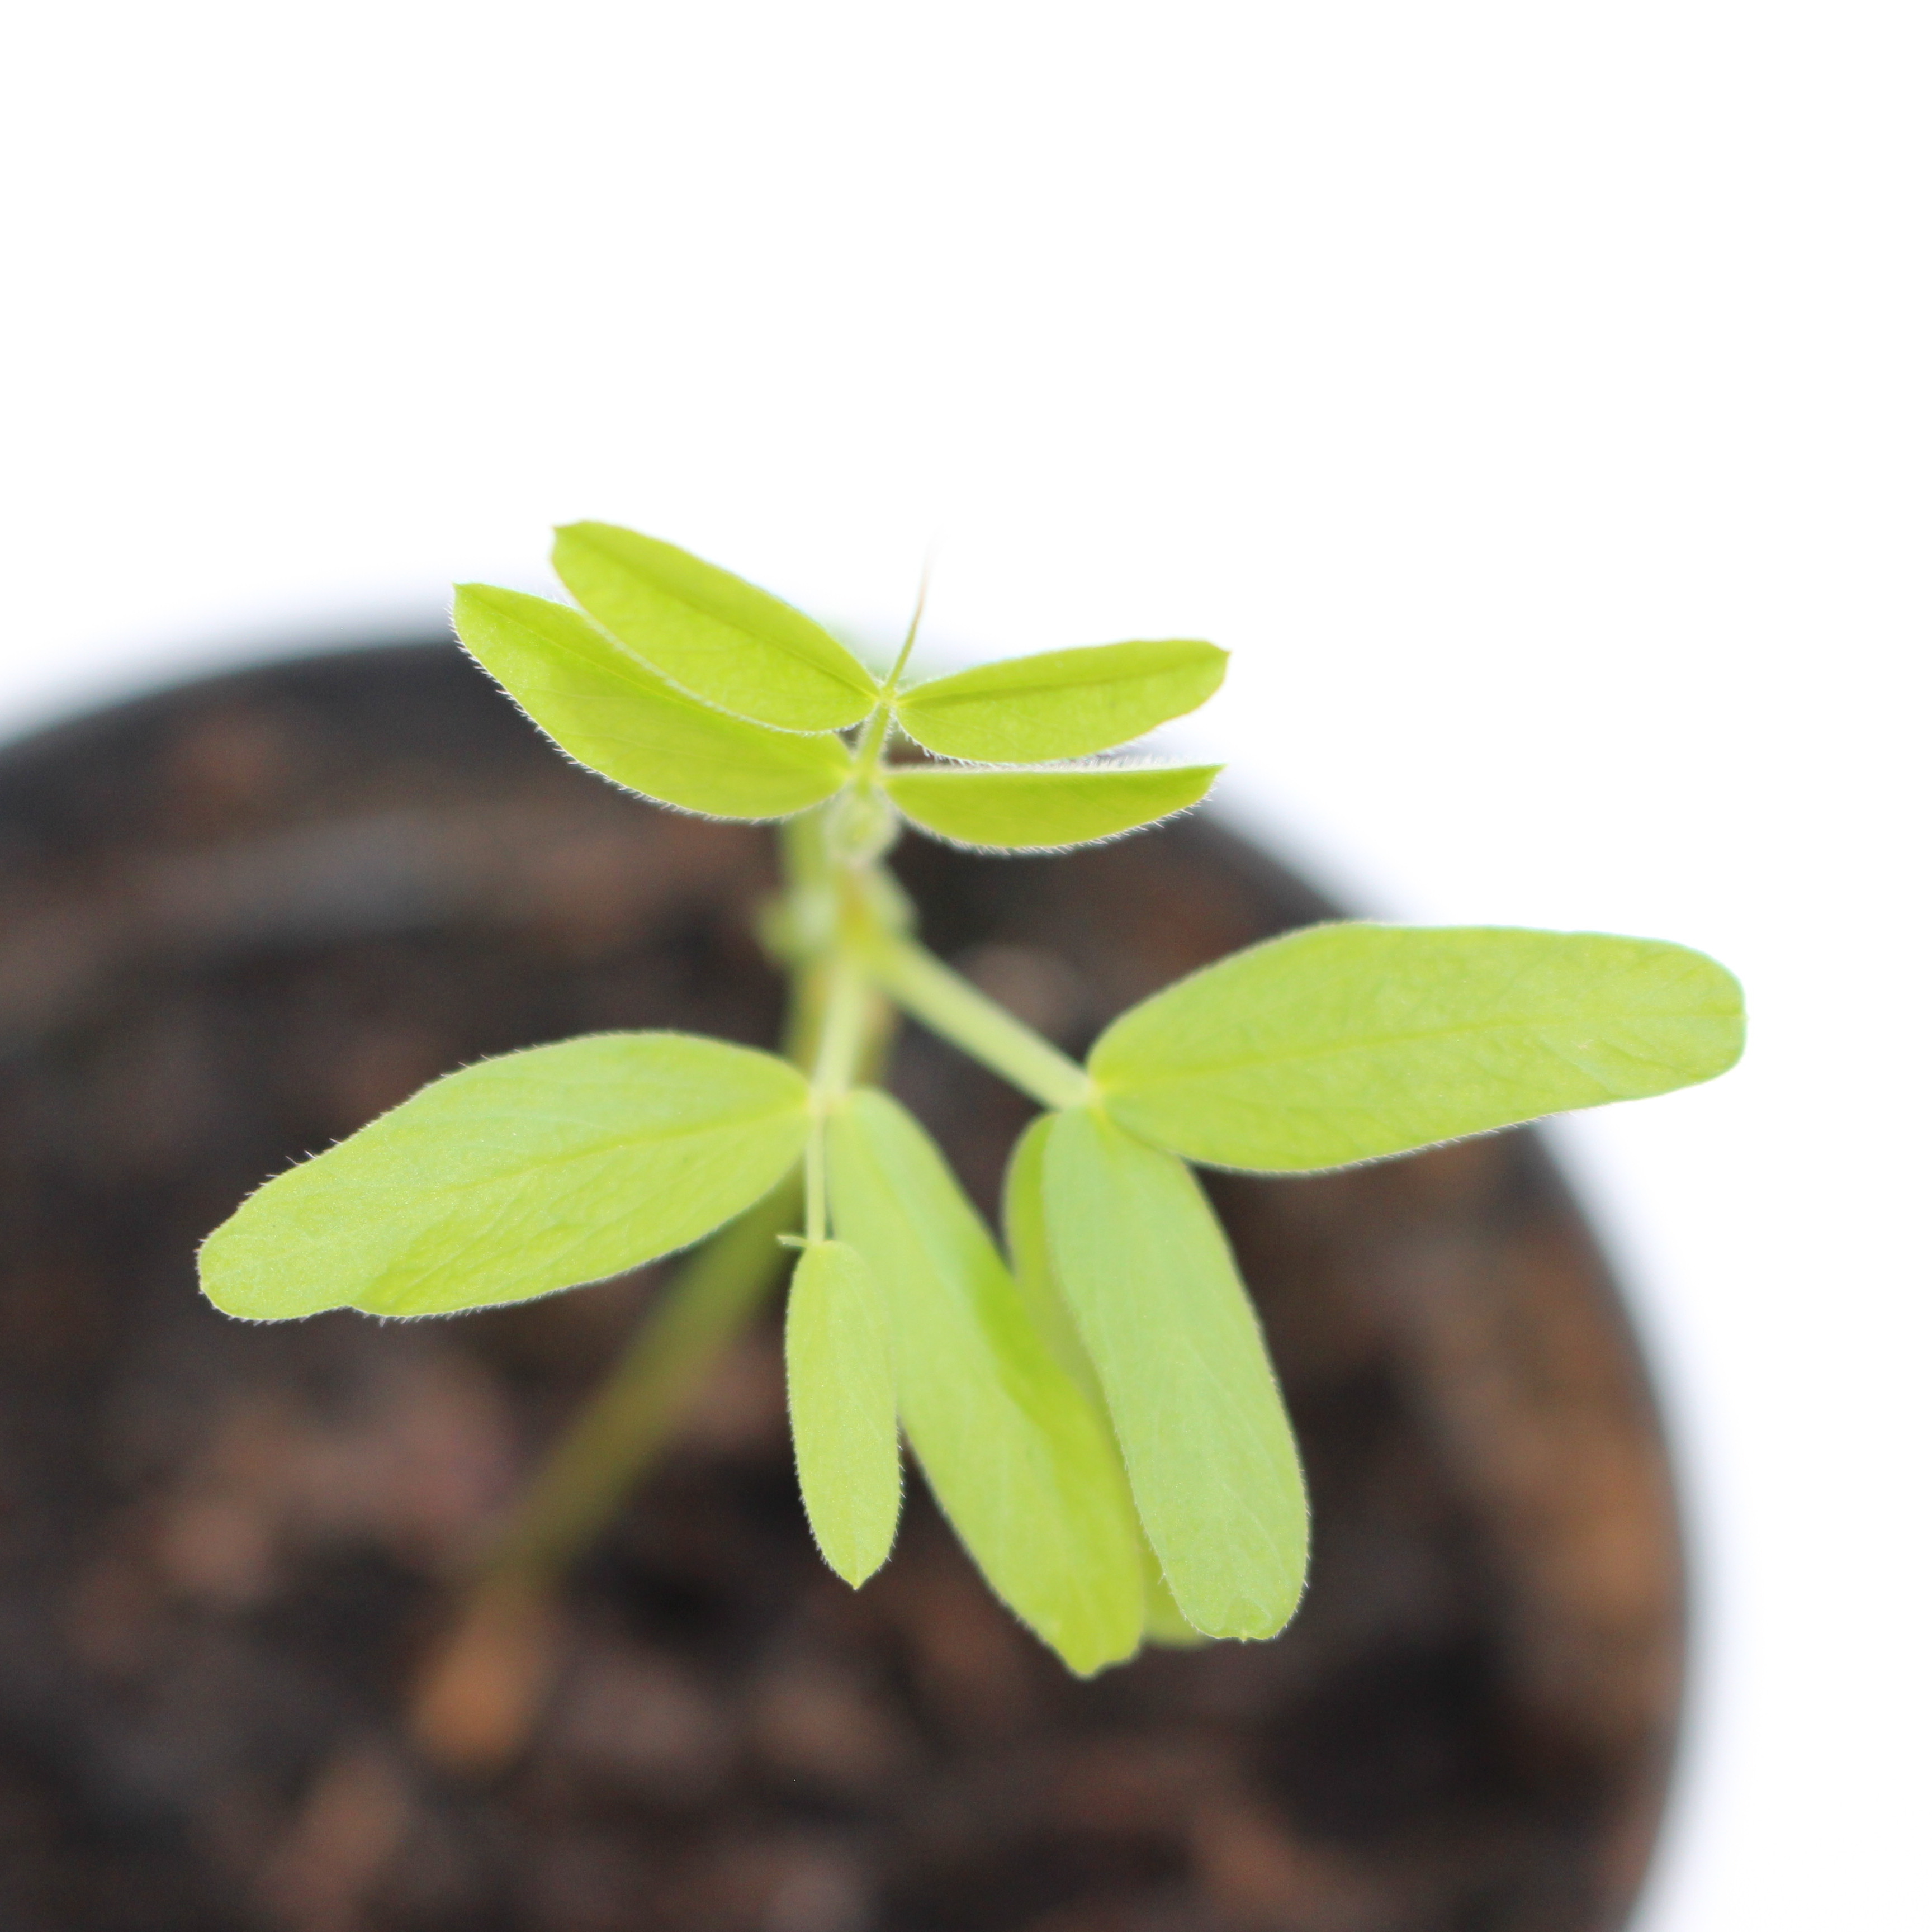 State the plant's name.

Vicia sativa
